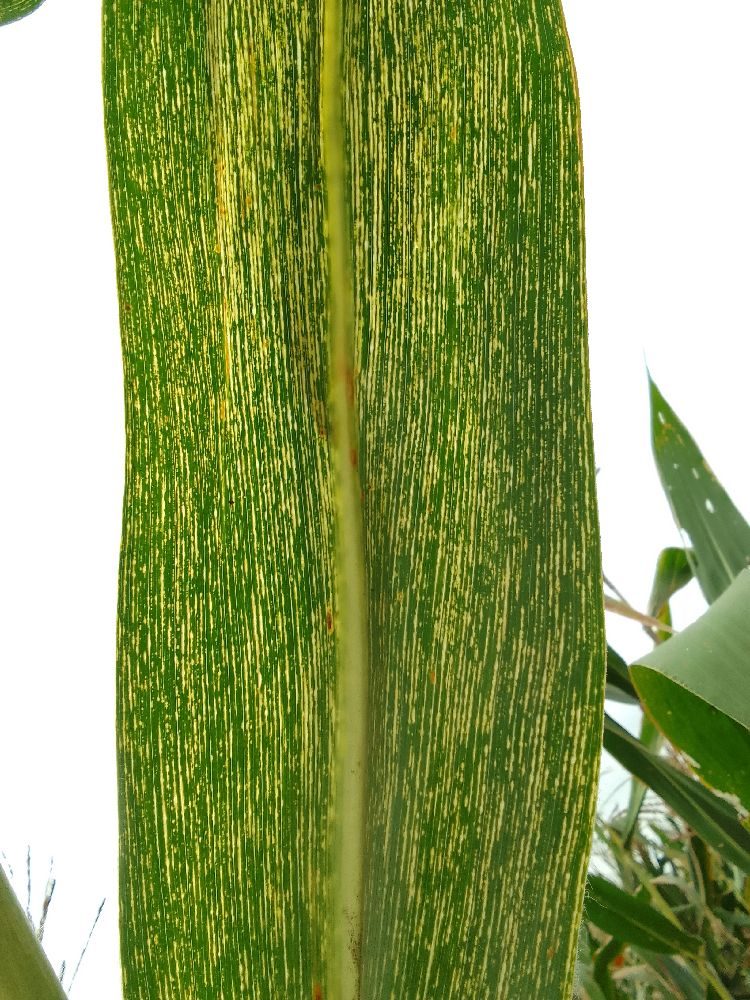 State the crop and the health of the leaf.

maize, maize streak virus
